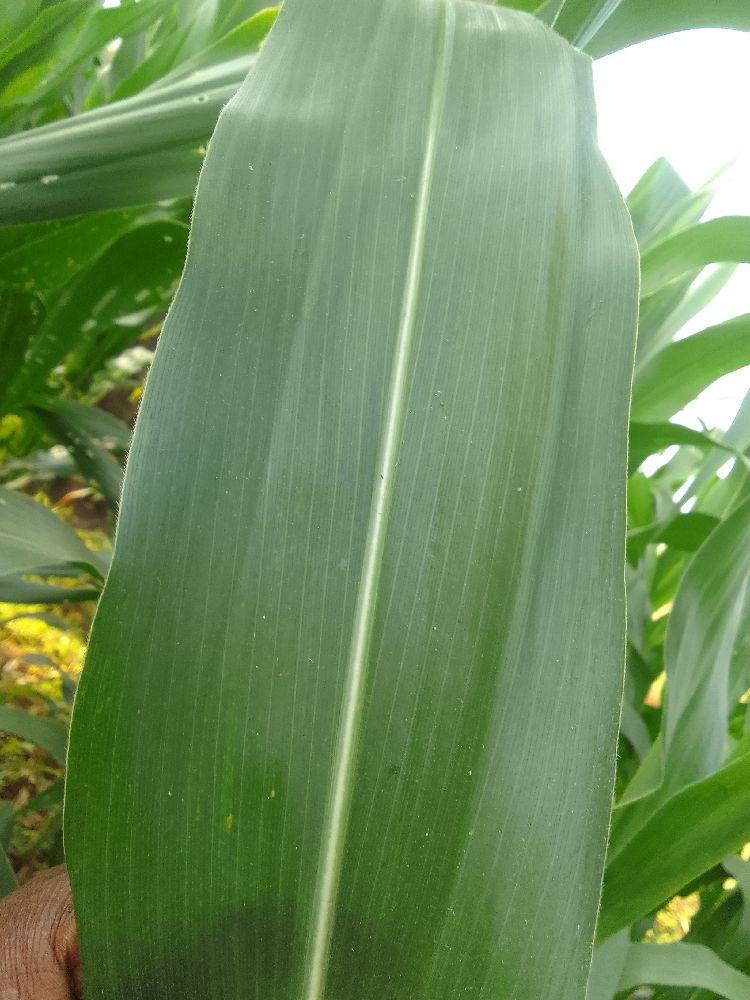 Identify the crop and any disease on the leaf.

maize, healthy
